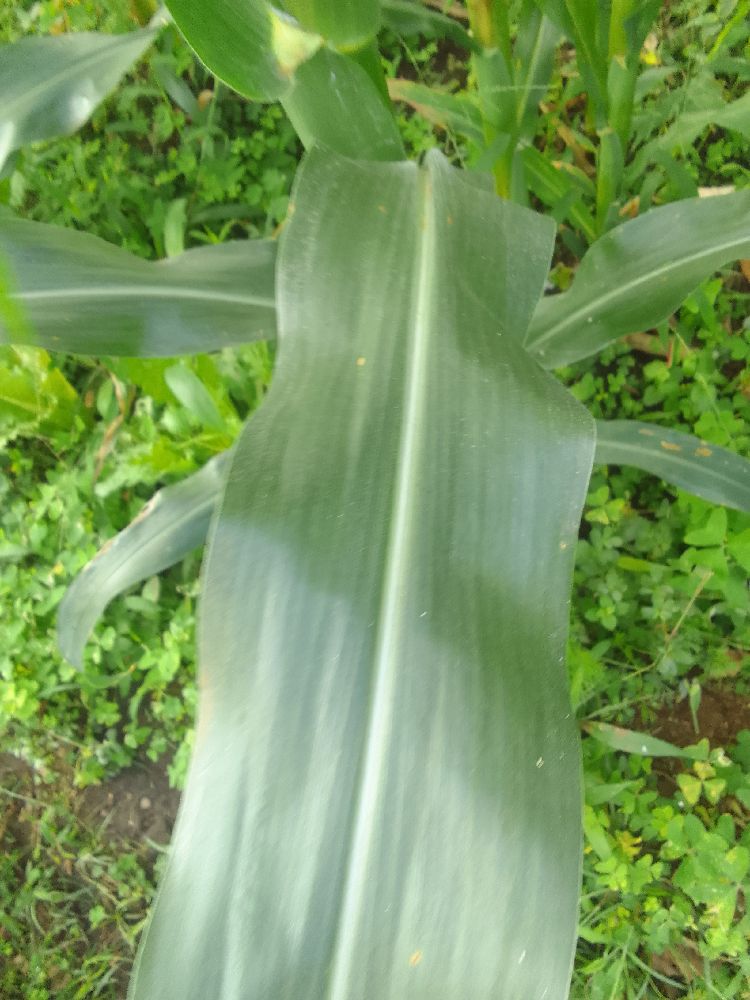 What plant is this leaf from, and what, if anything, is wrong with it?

maize, healthy
